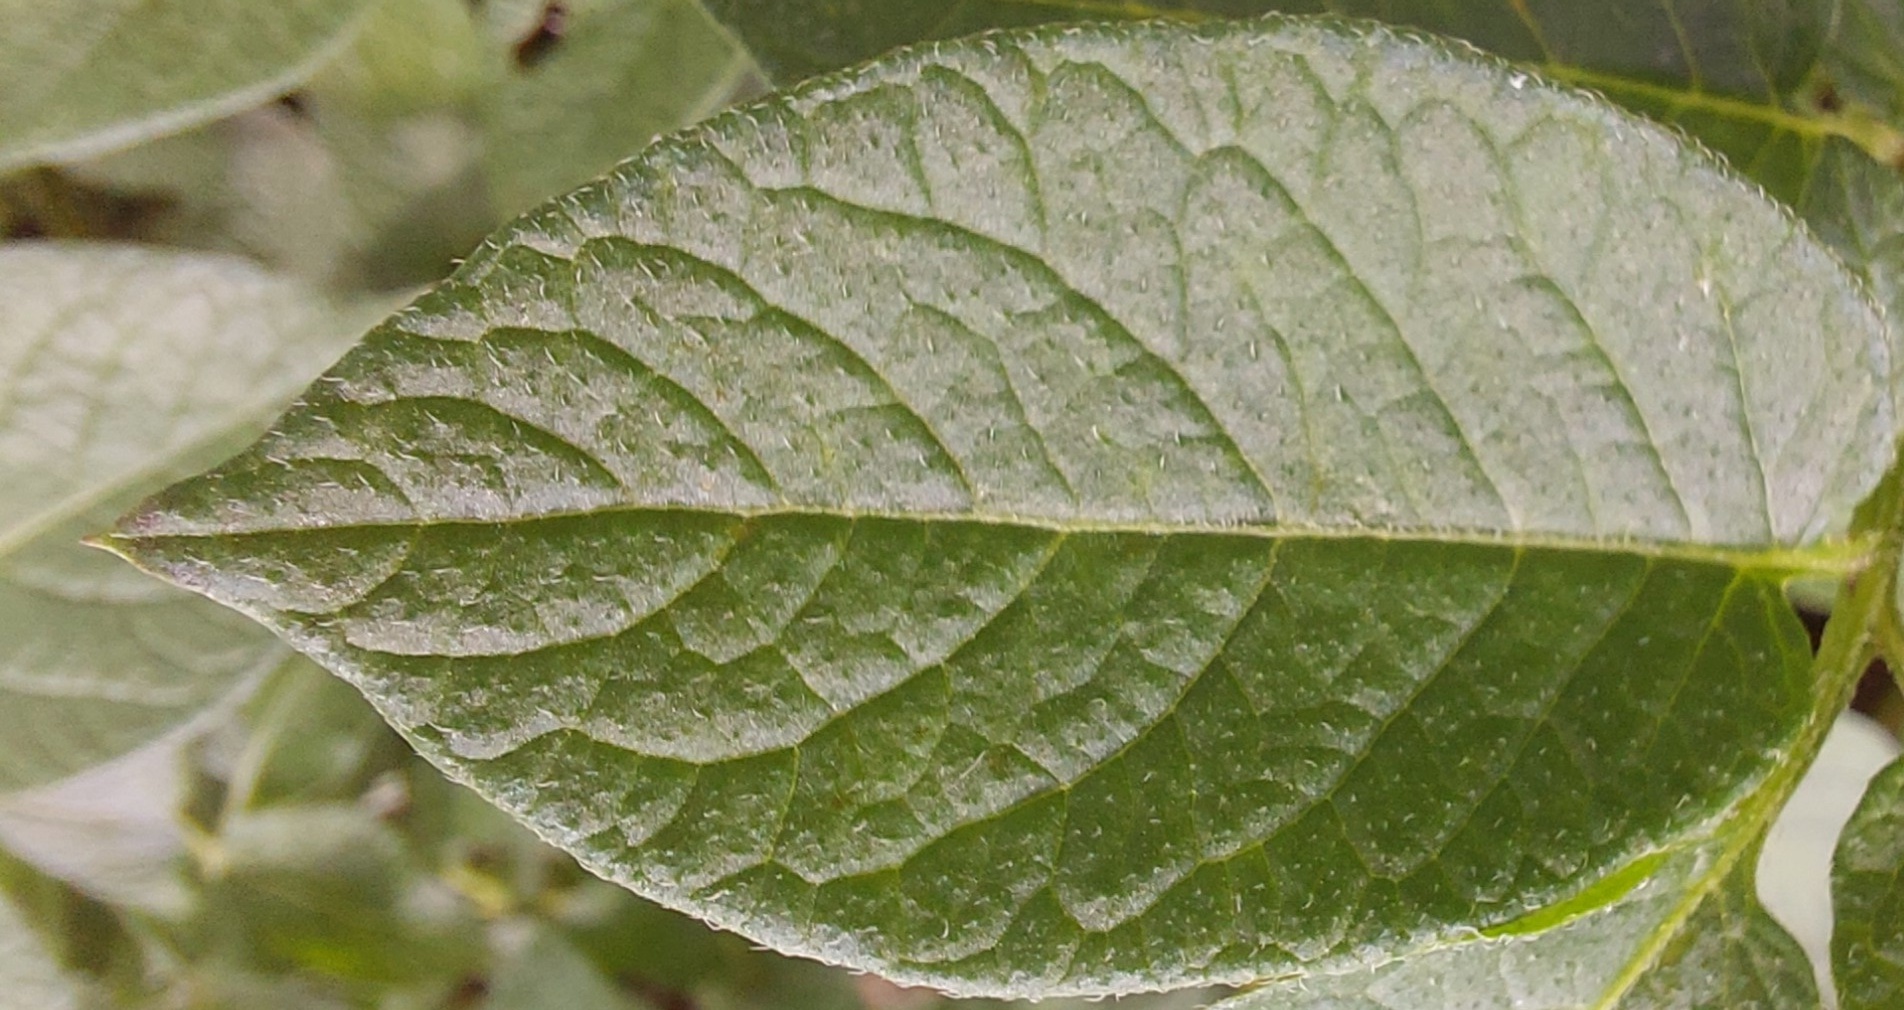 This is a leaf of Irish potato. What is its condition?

healthy
